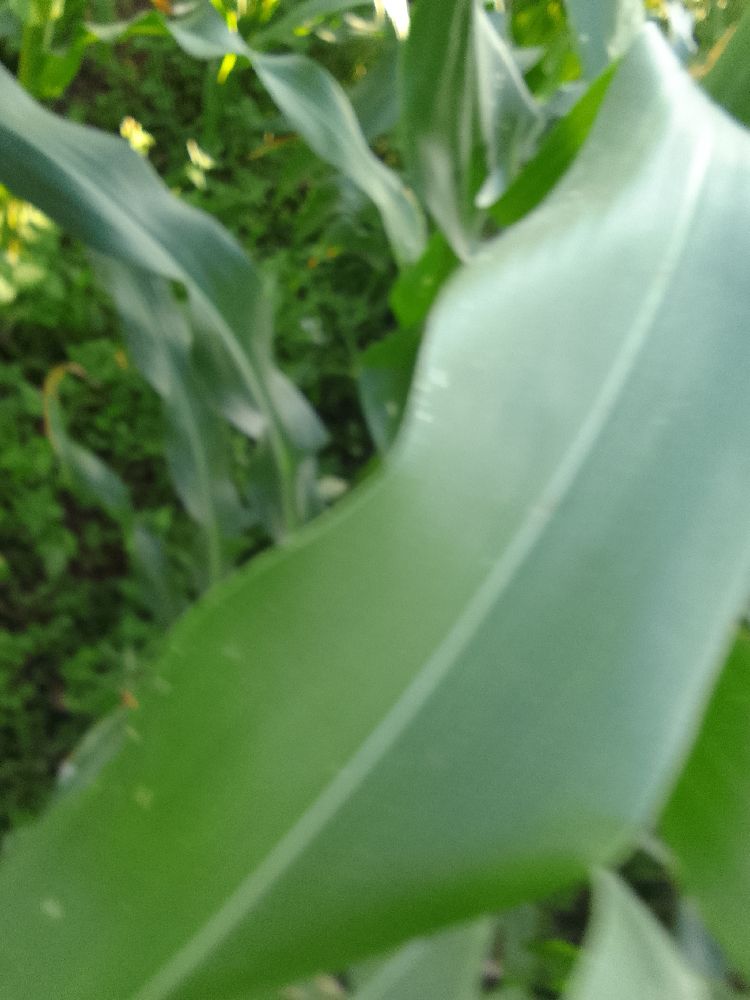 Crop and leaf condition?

maize, healthy
